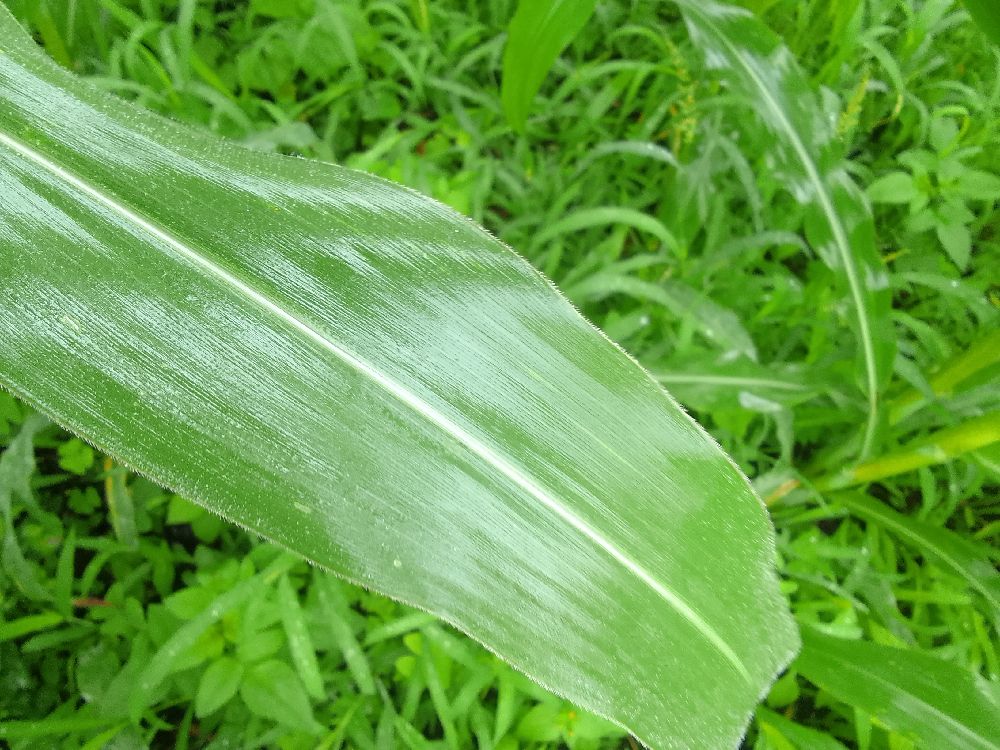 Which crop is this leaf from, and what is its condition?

maize, healthy
